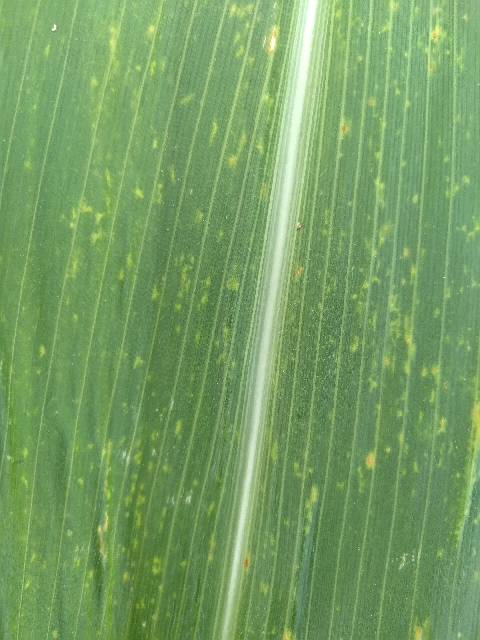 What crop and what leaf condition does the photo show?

maize, maize lethal necrosis
